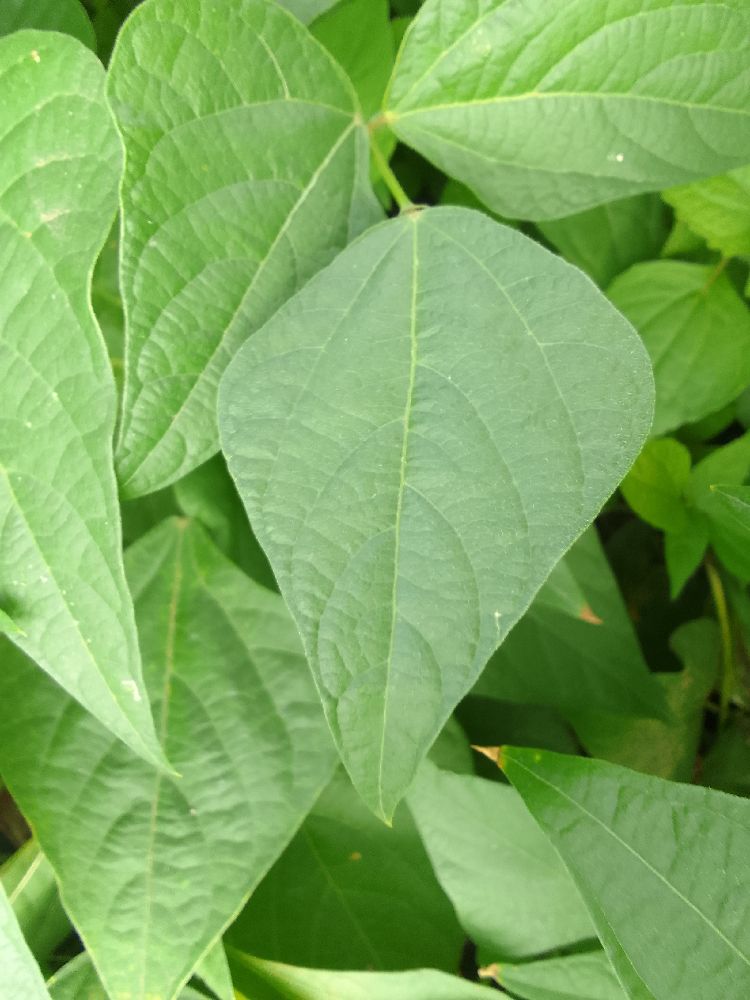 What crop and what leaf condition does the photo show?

common bean, healthy
